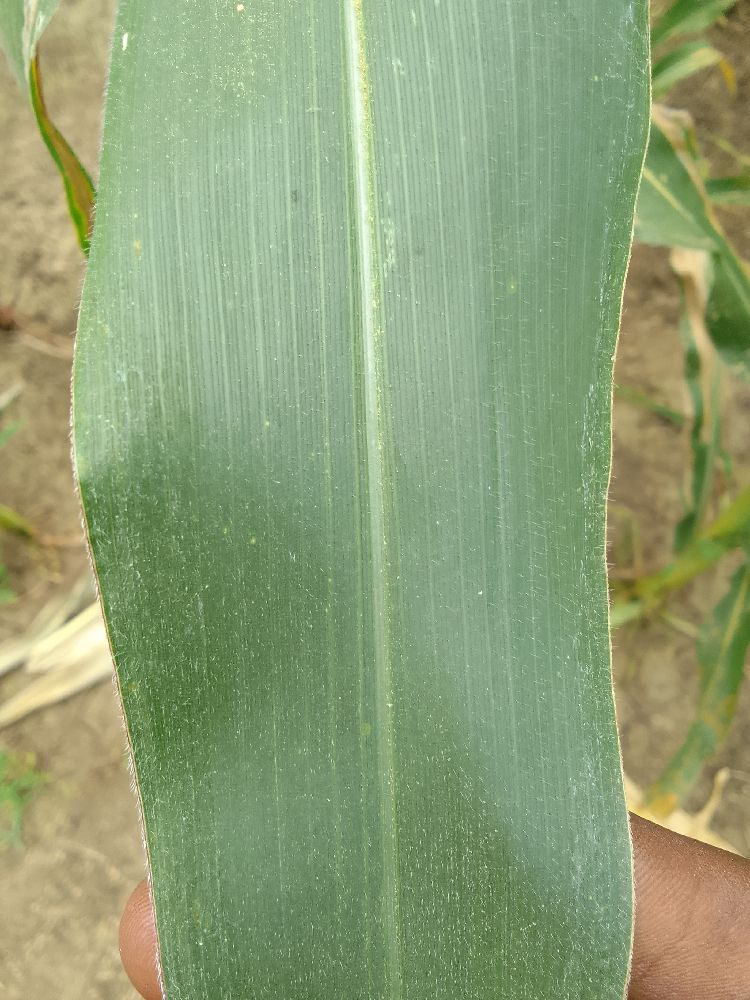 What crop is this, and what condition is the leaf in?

maize, healthy
